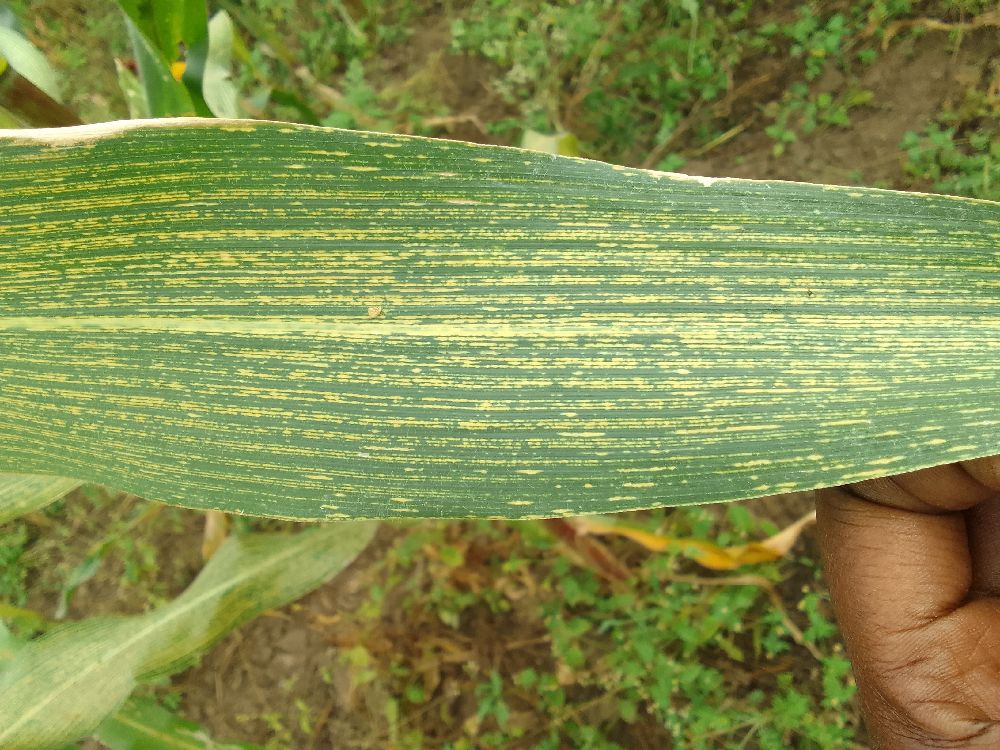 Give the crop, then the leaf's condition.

maize, maize streak virus
